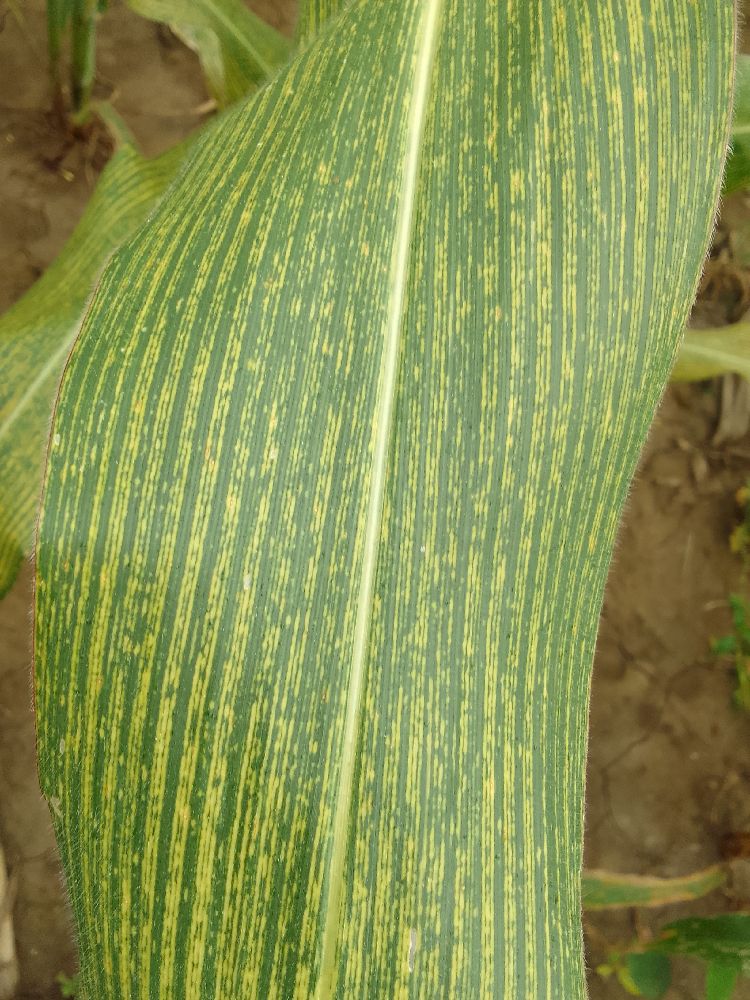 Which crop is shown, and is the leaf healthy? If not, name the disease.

maize, maize streak virus
